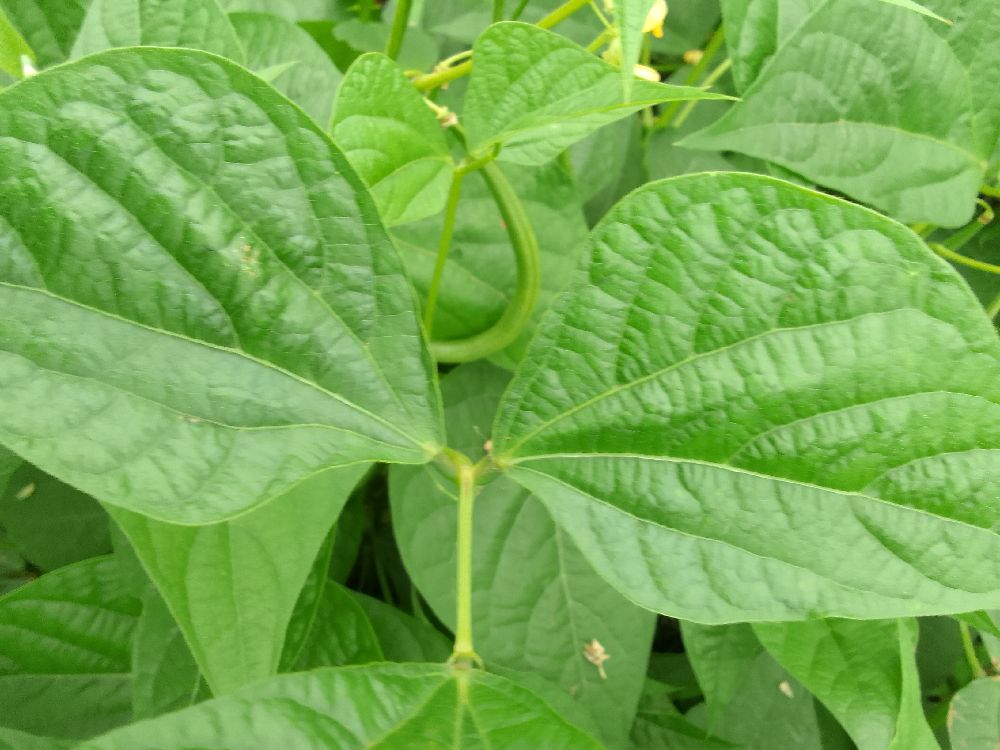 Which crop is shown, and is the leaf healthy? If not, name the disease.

common bean, healthy
